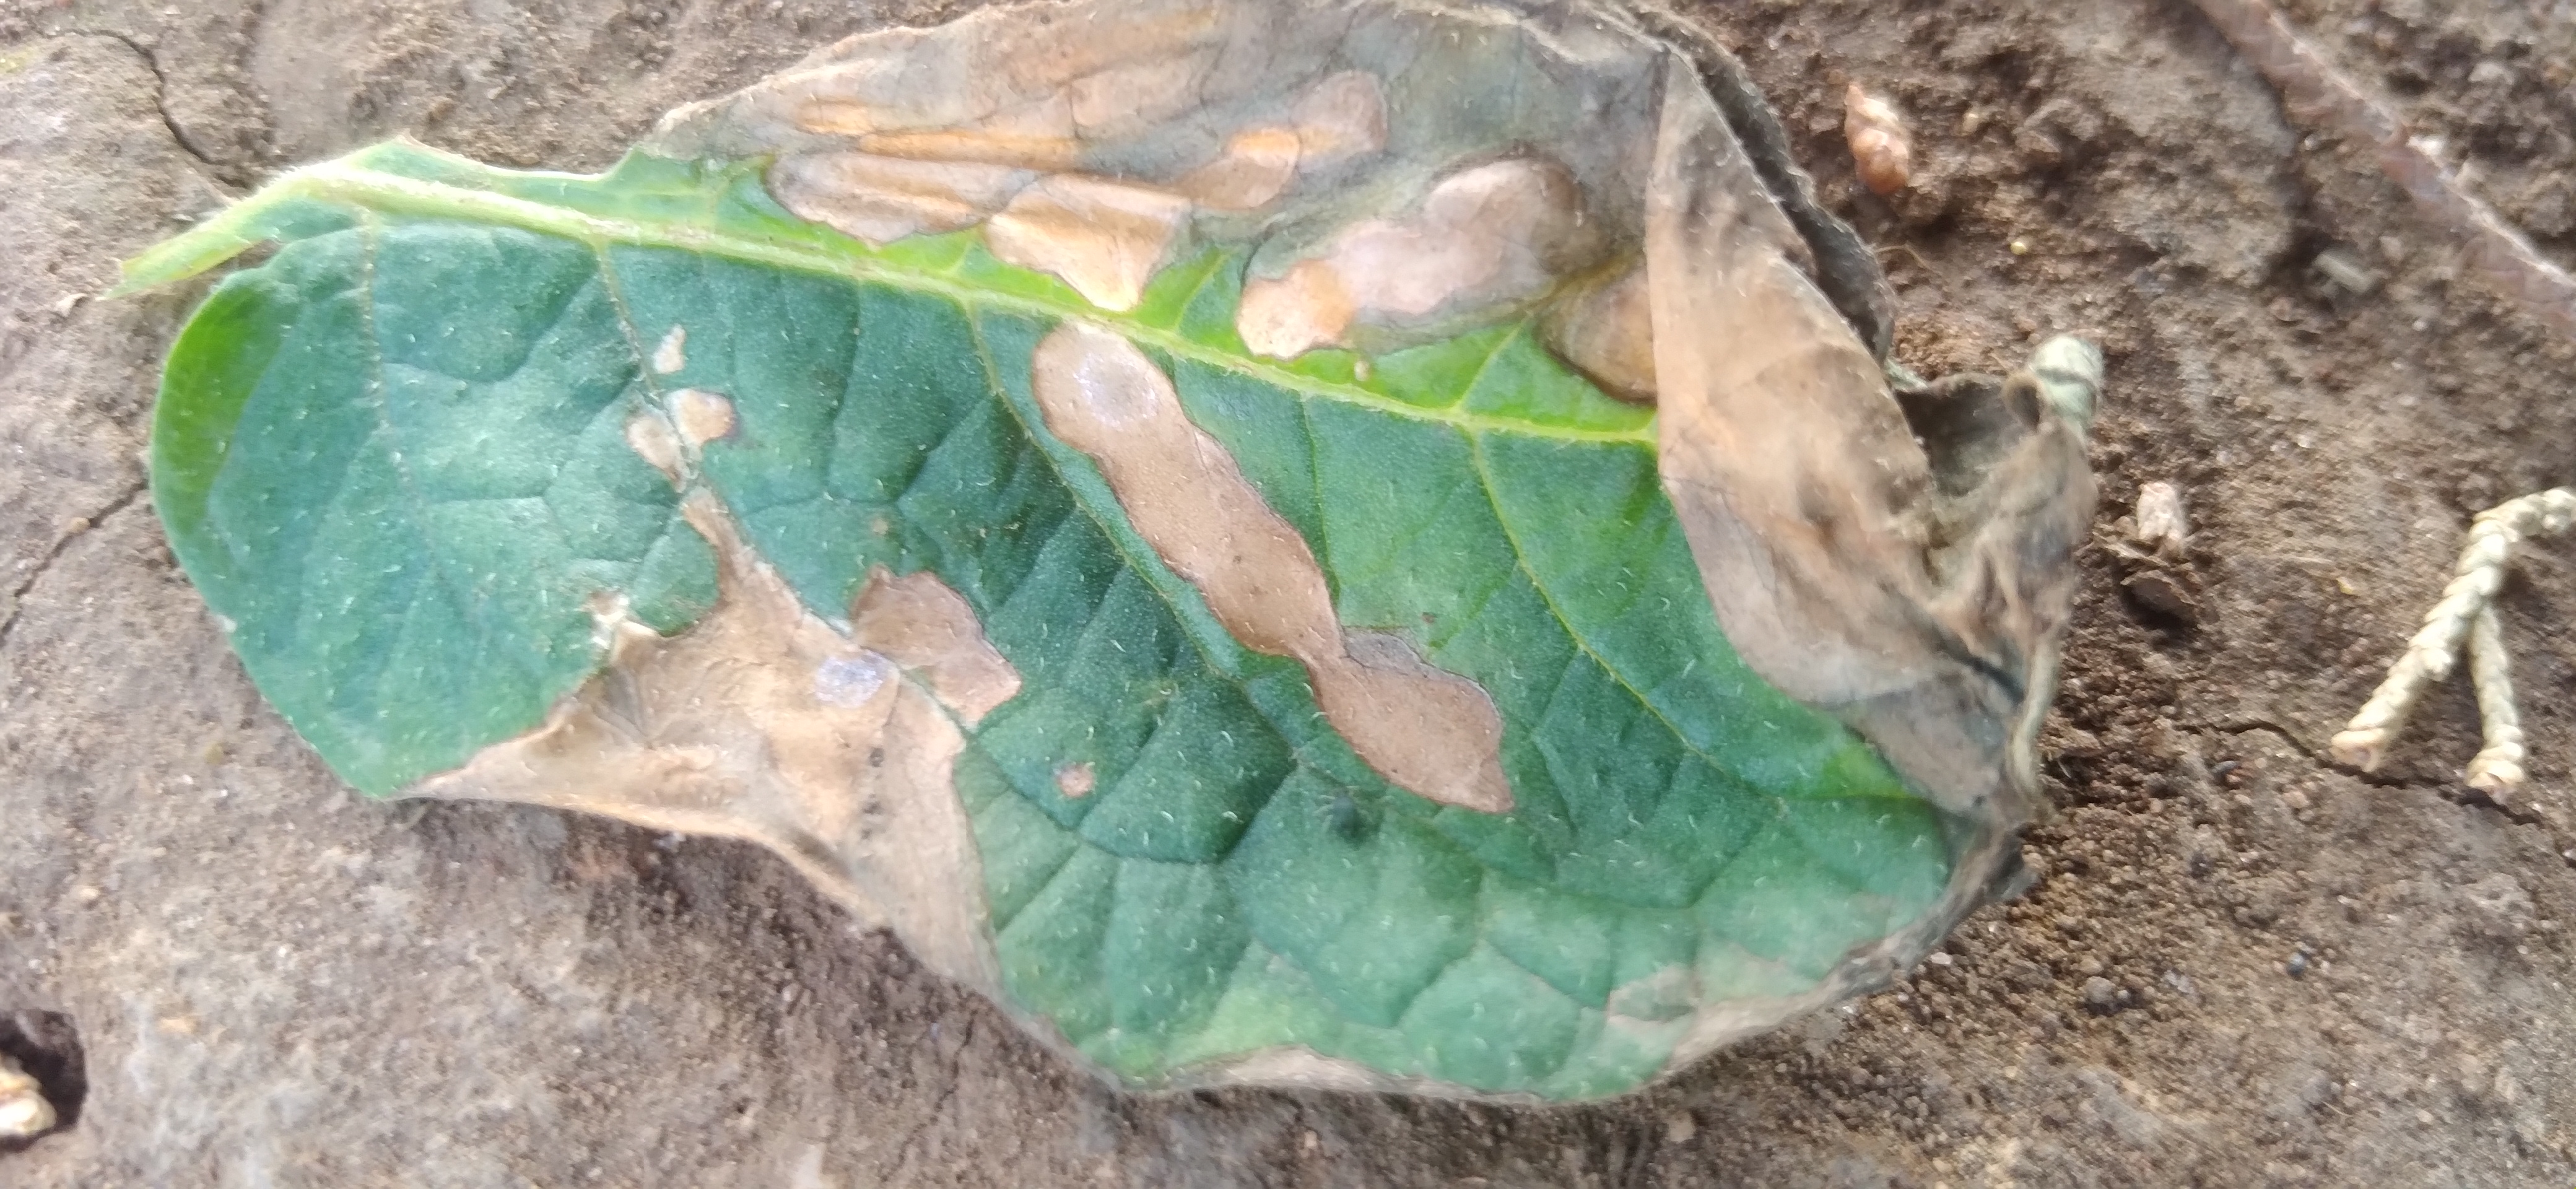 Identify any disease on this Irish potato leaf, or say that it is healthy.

early blight
